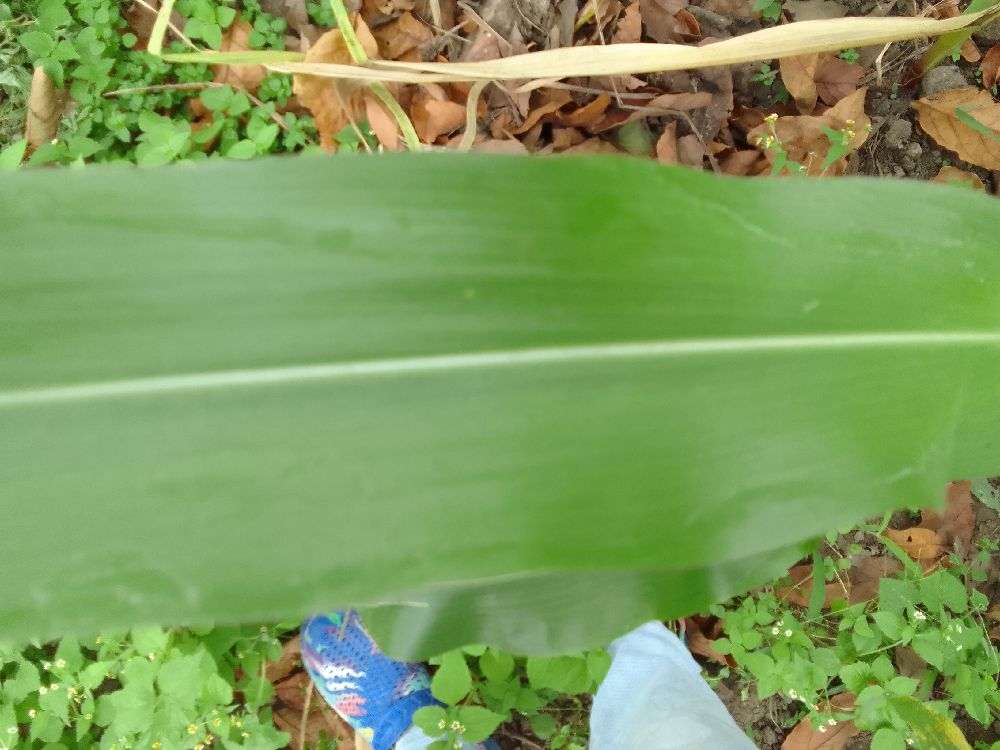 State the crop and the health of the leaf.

maize, healthy
